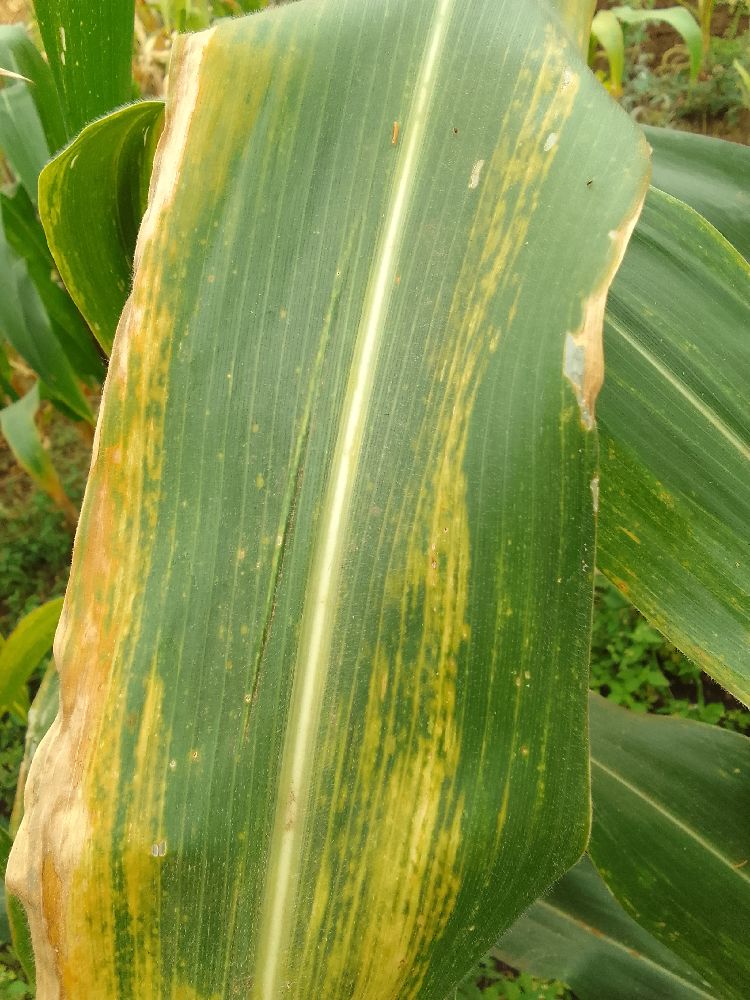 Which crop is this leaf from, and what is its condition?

maize, maize lethal necrosis
